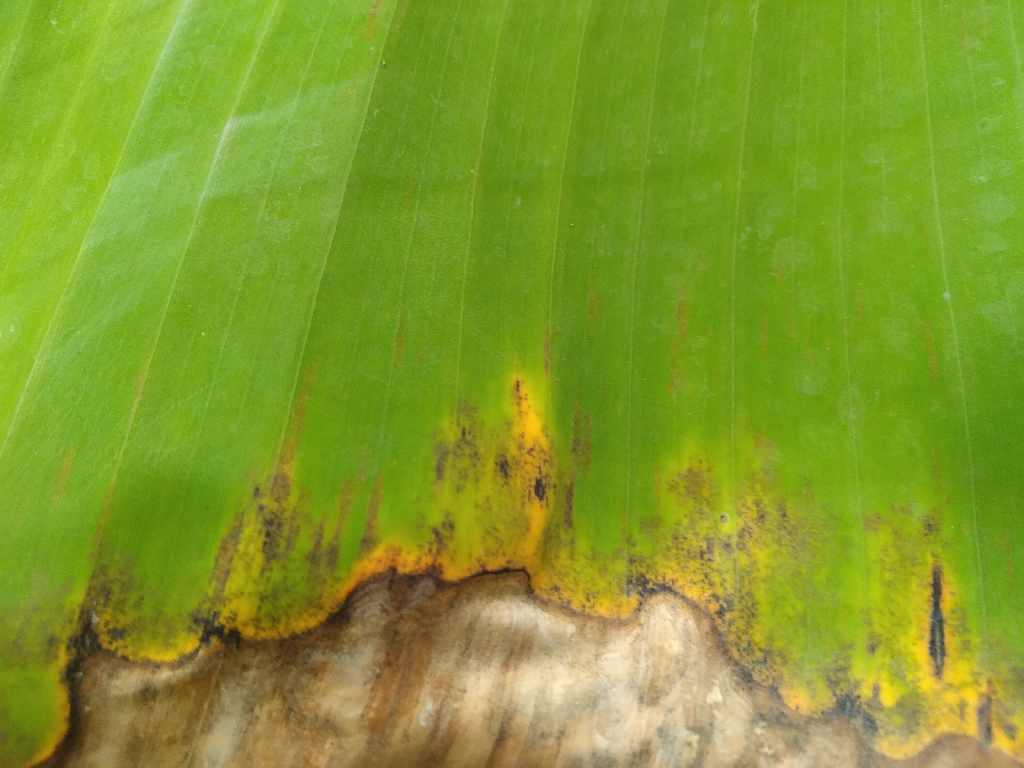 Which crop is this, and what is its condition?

banana, black sigatoka
